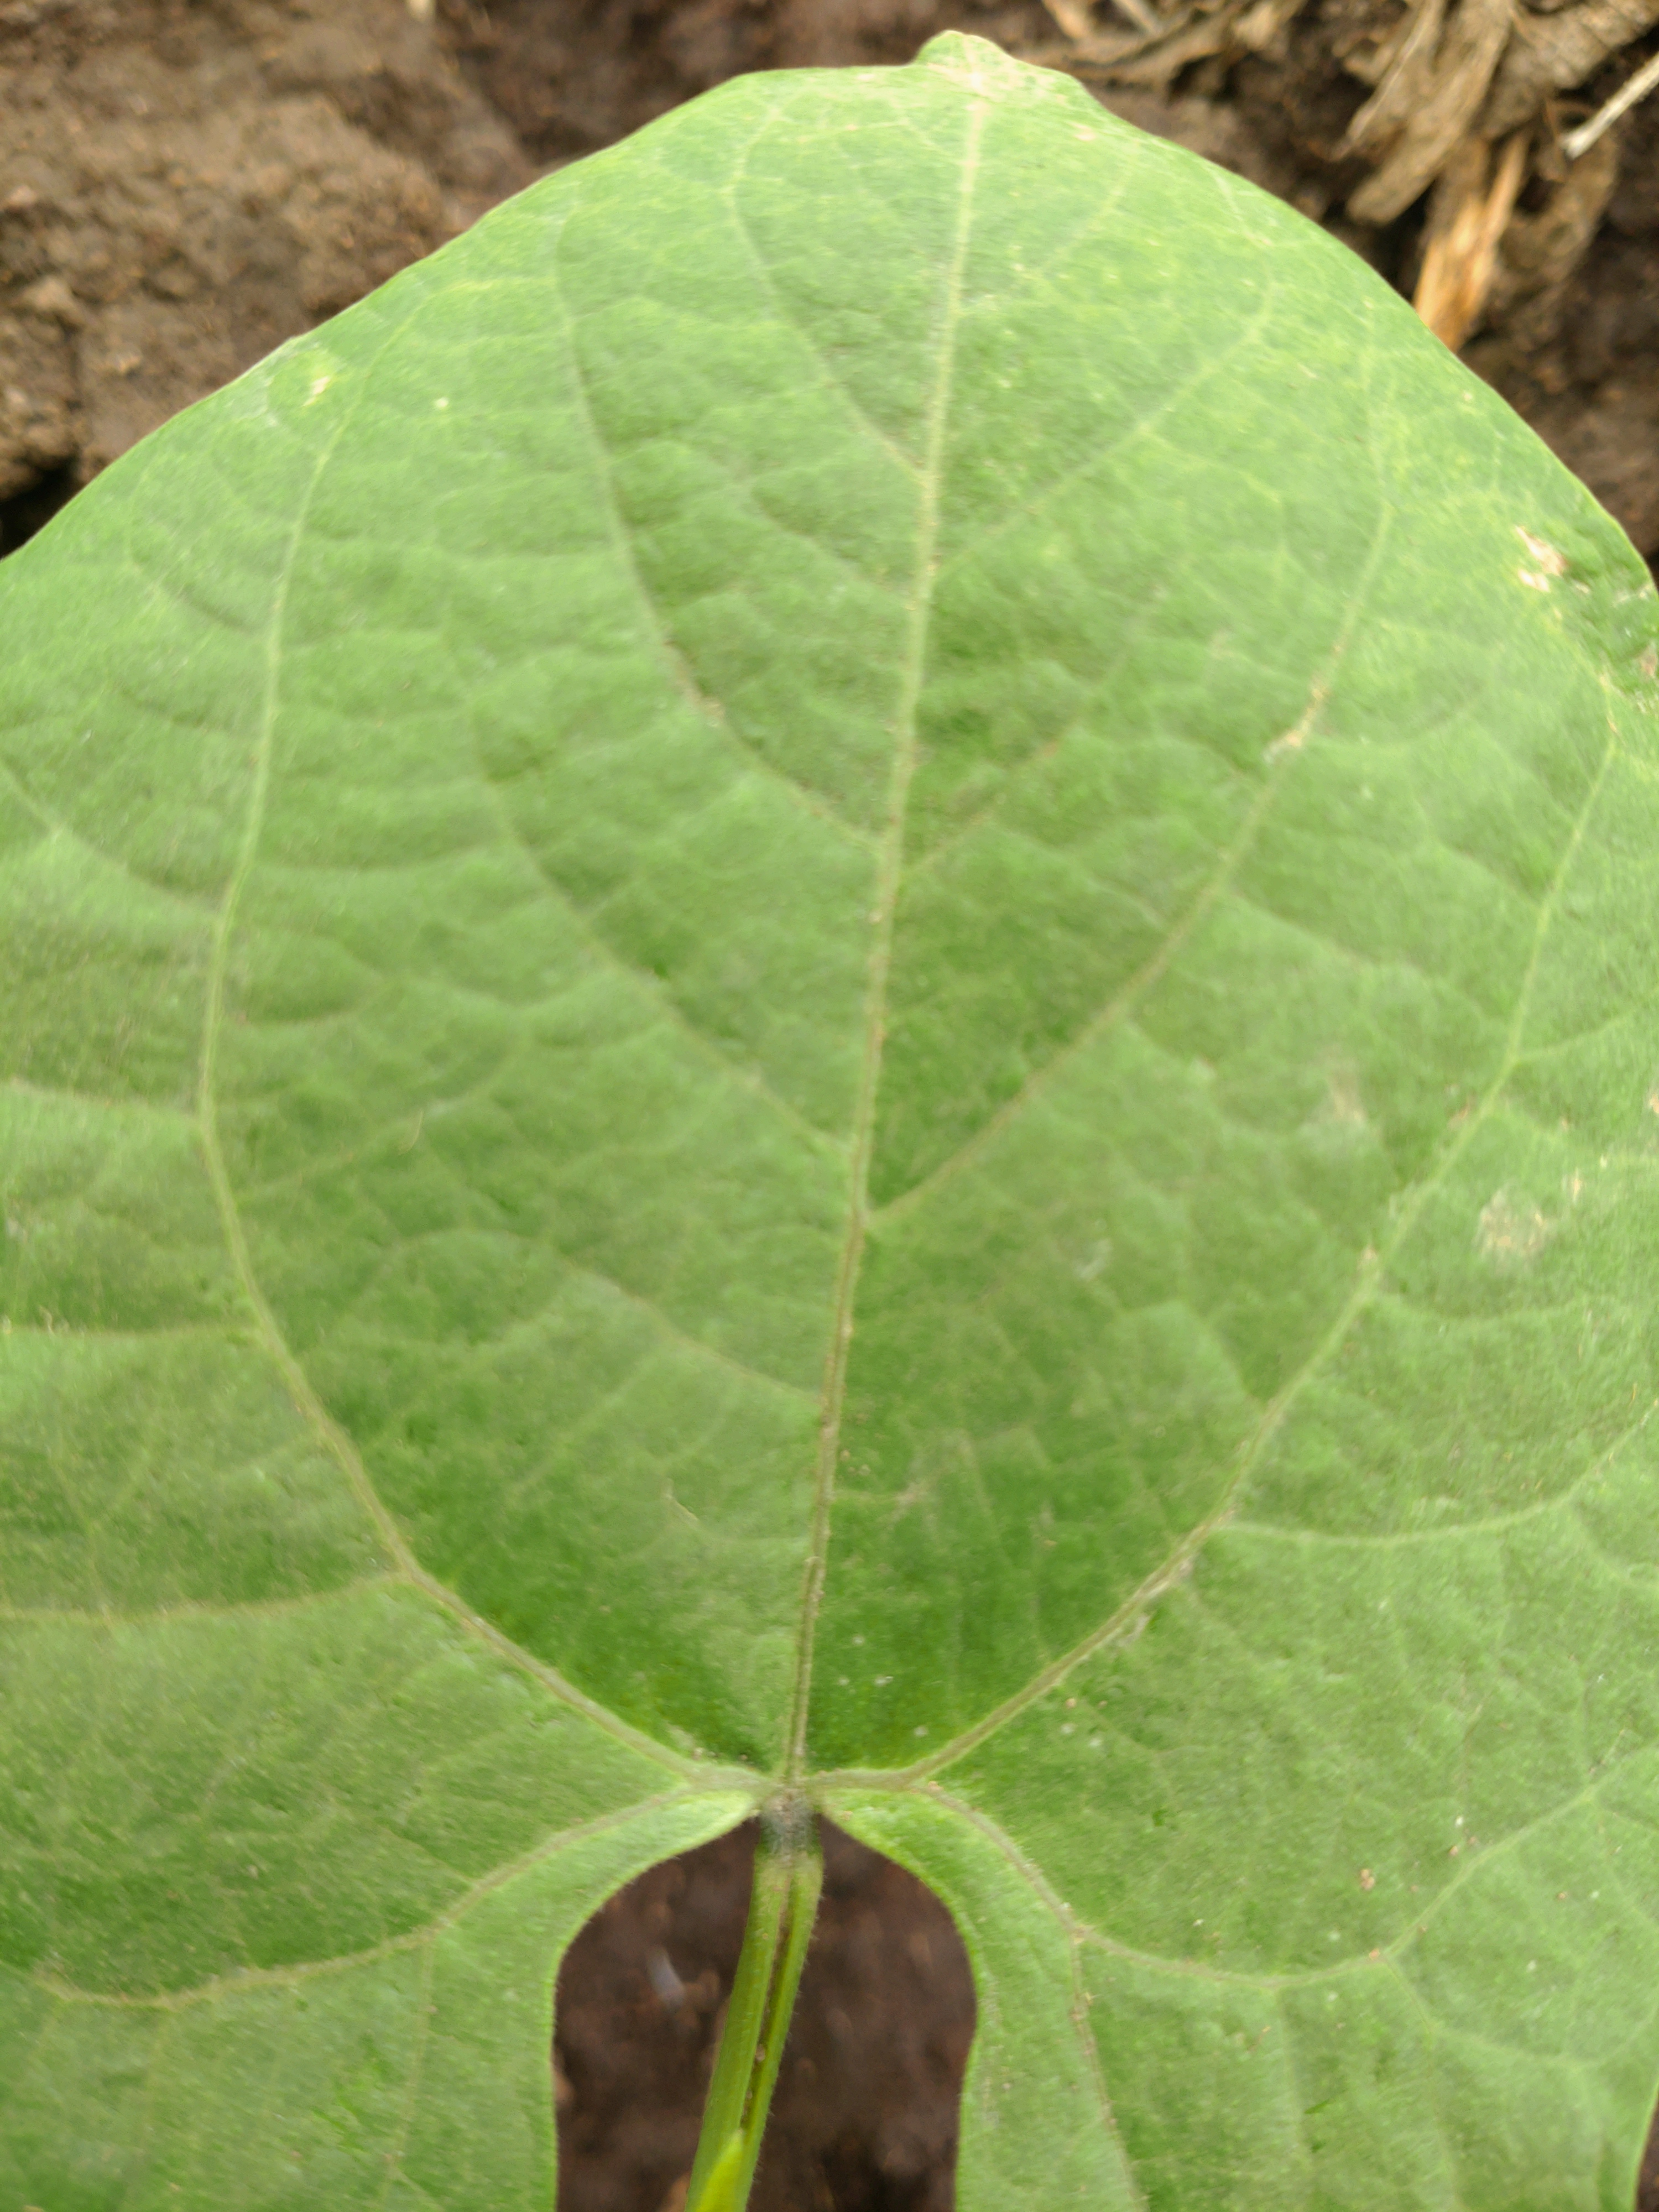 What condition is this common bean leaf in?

healthy
